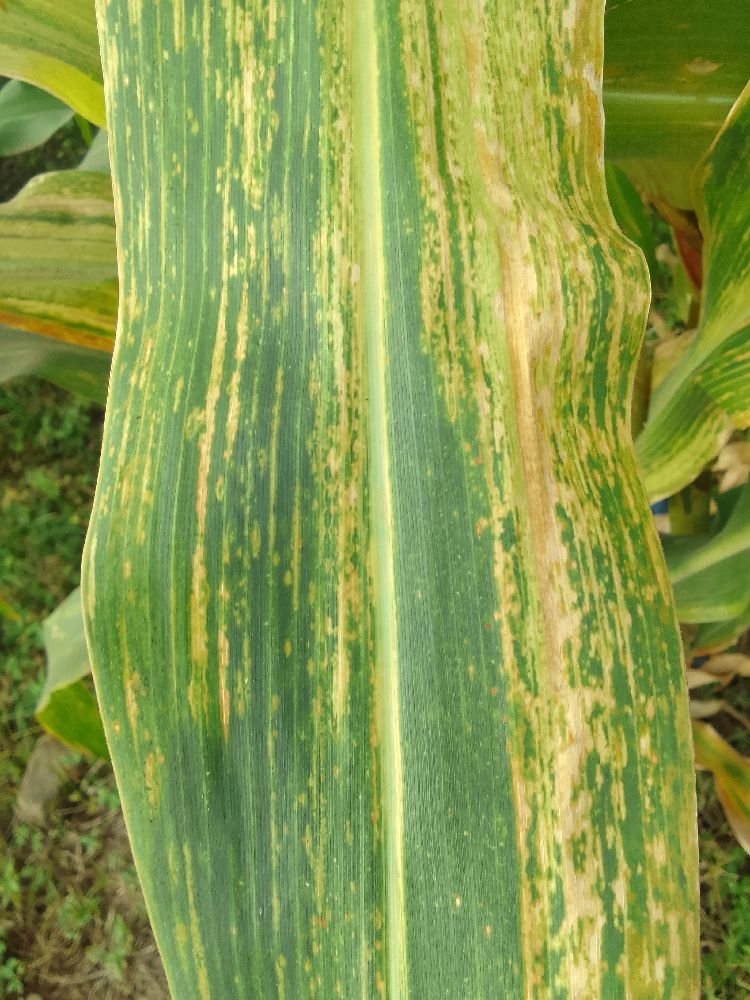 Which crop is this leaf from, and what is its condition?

maize, maize lethal necrosis
